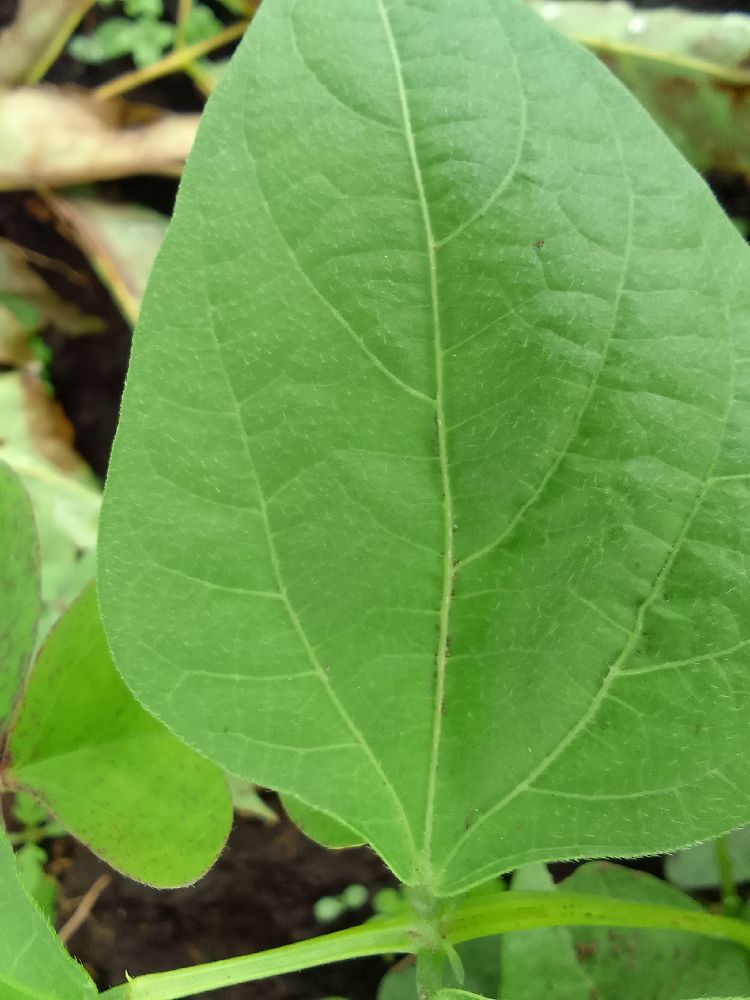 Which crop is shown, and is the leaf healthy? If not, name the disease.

common bean, healthy
